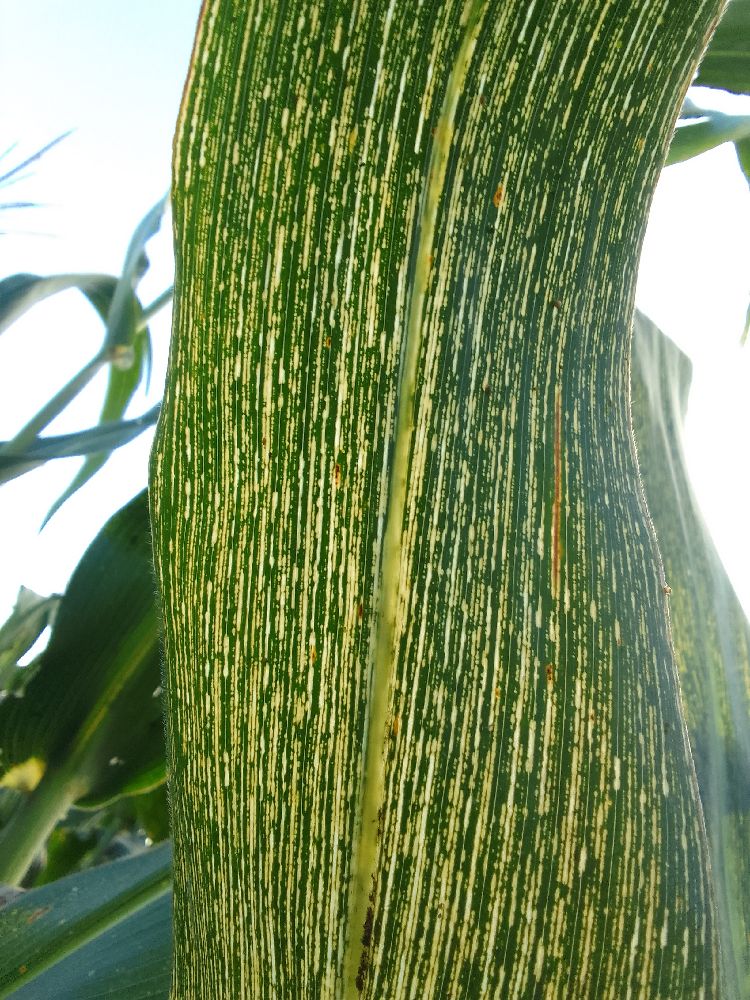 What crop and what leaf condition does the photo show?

maize, maize streak virus
